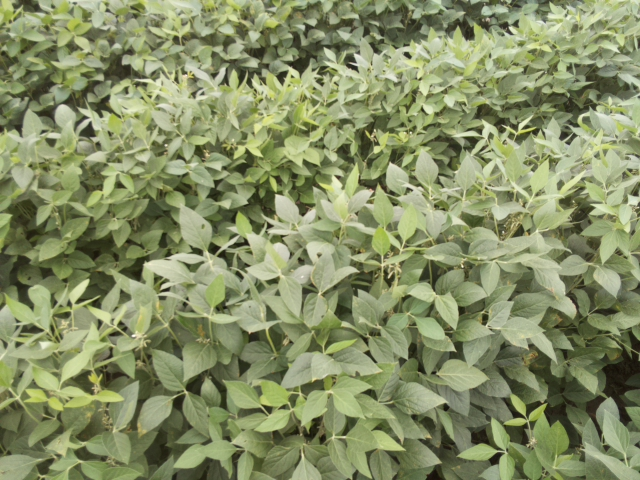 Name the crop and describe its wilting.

soybean, slight leaflet or petiole turgor loss in upper canopy
